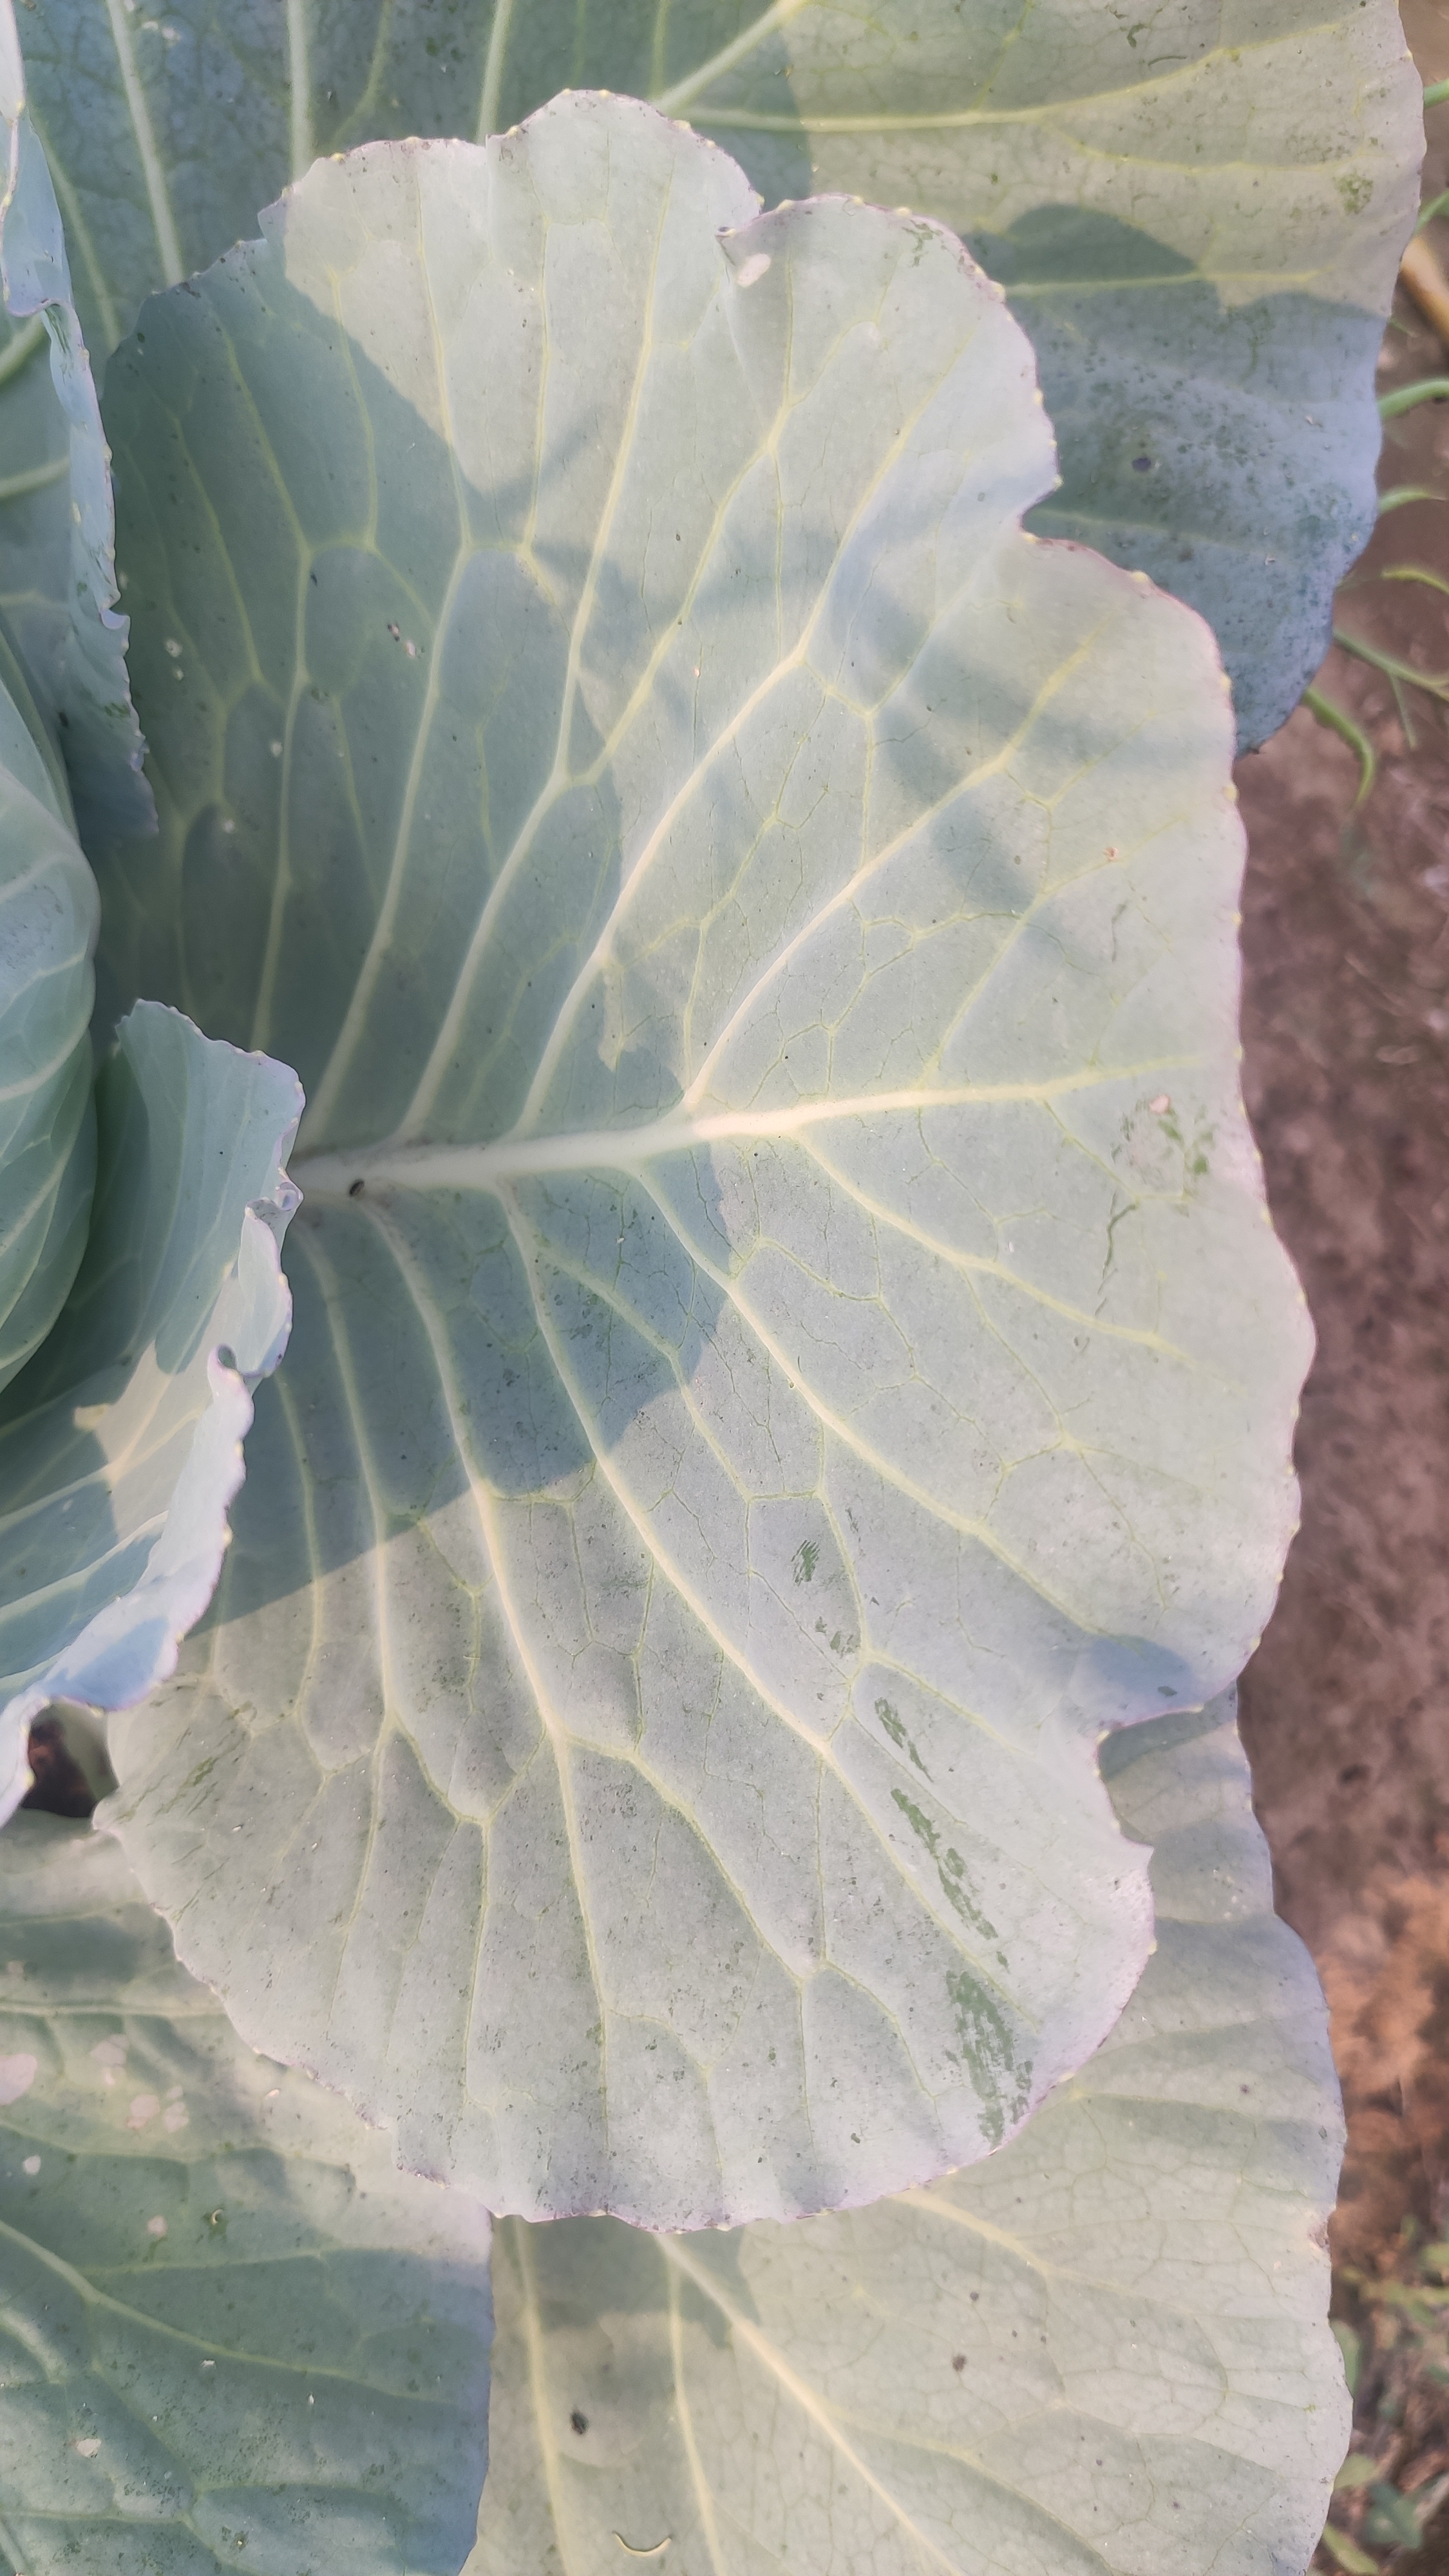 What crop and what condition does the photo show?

cabbage, healthy
